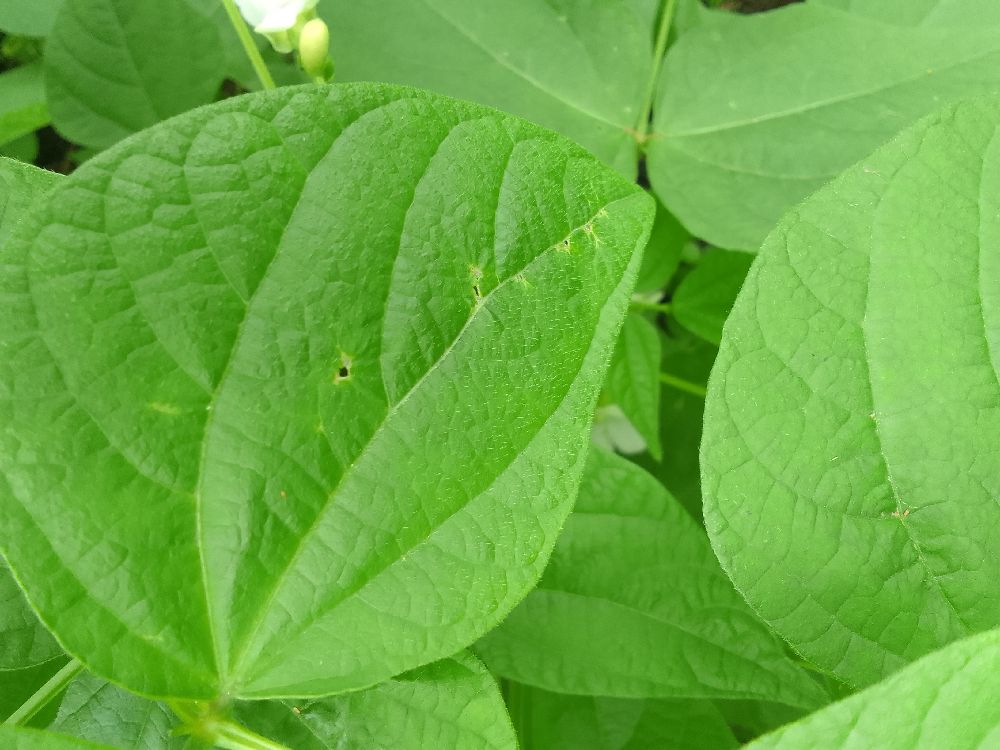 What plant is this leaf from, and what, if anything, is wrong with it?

common bean, healthy
